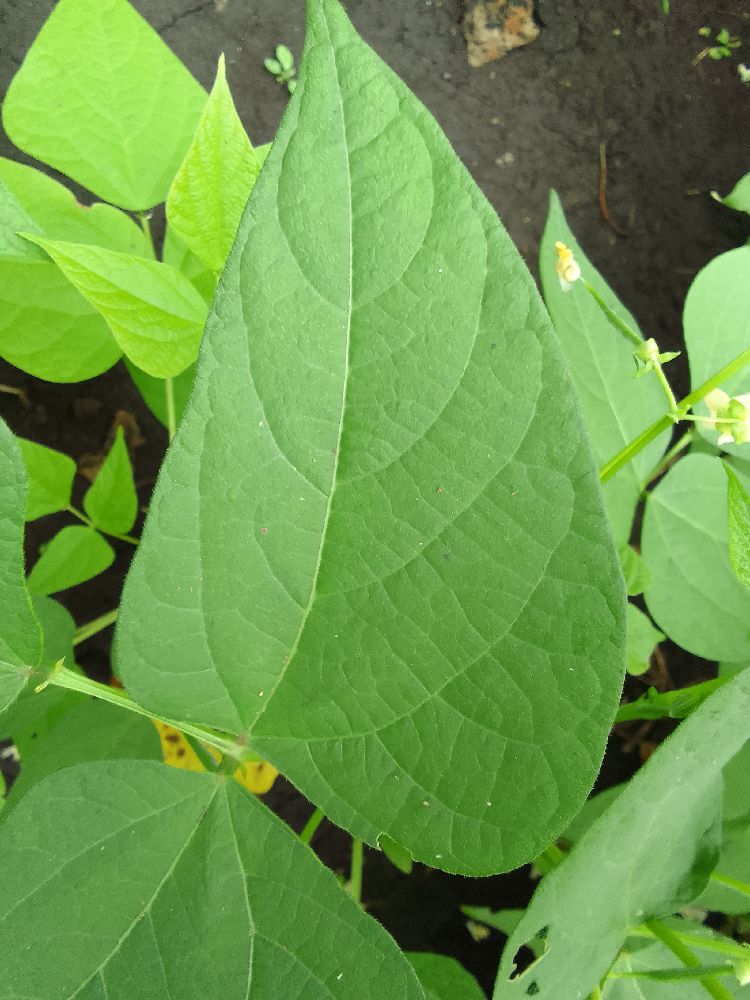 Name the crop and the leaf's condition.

common bean, healthy
